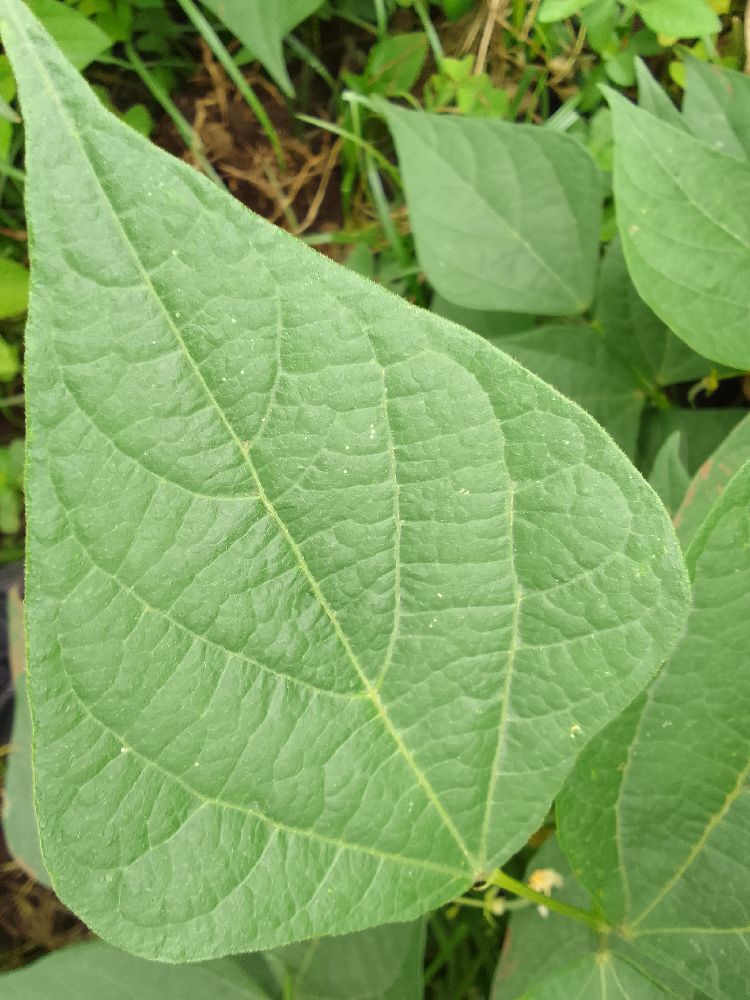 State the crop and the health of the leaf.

common bean, healthy
